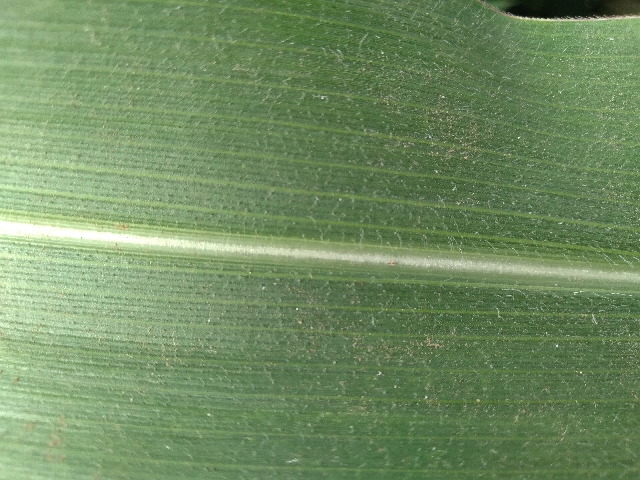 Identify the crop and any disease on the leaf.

maize, healthy
